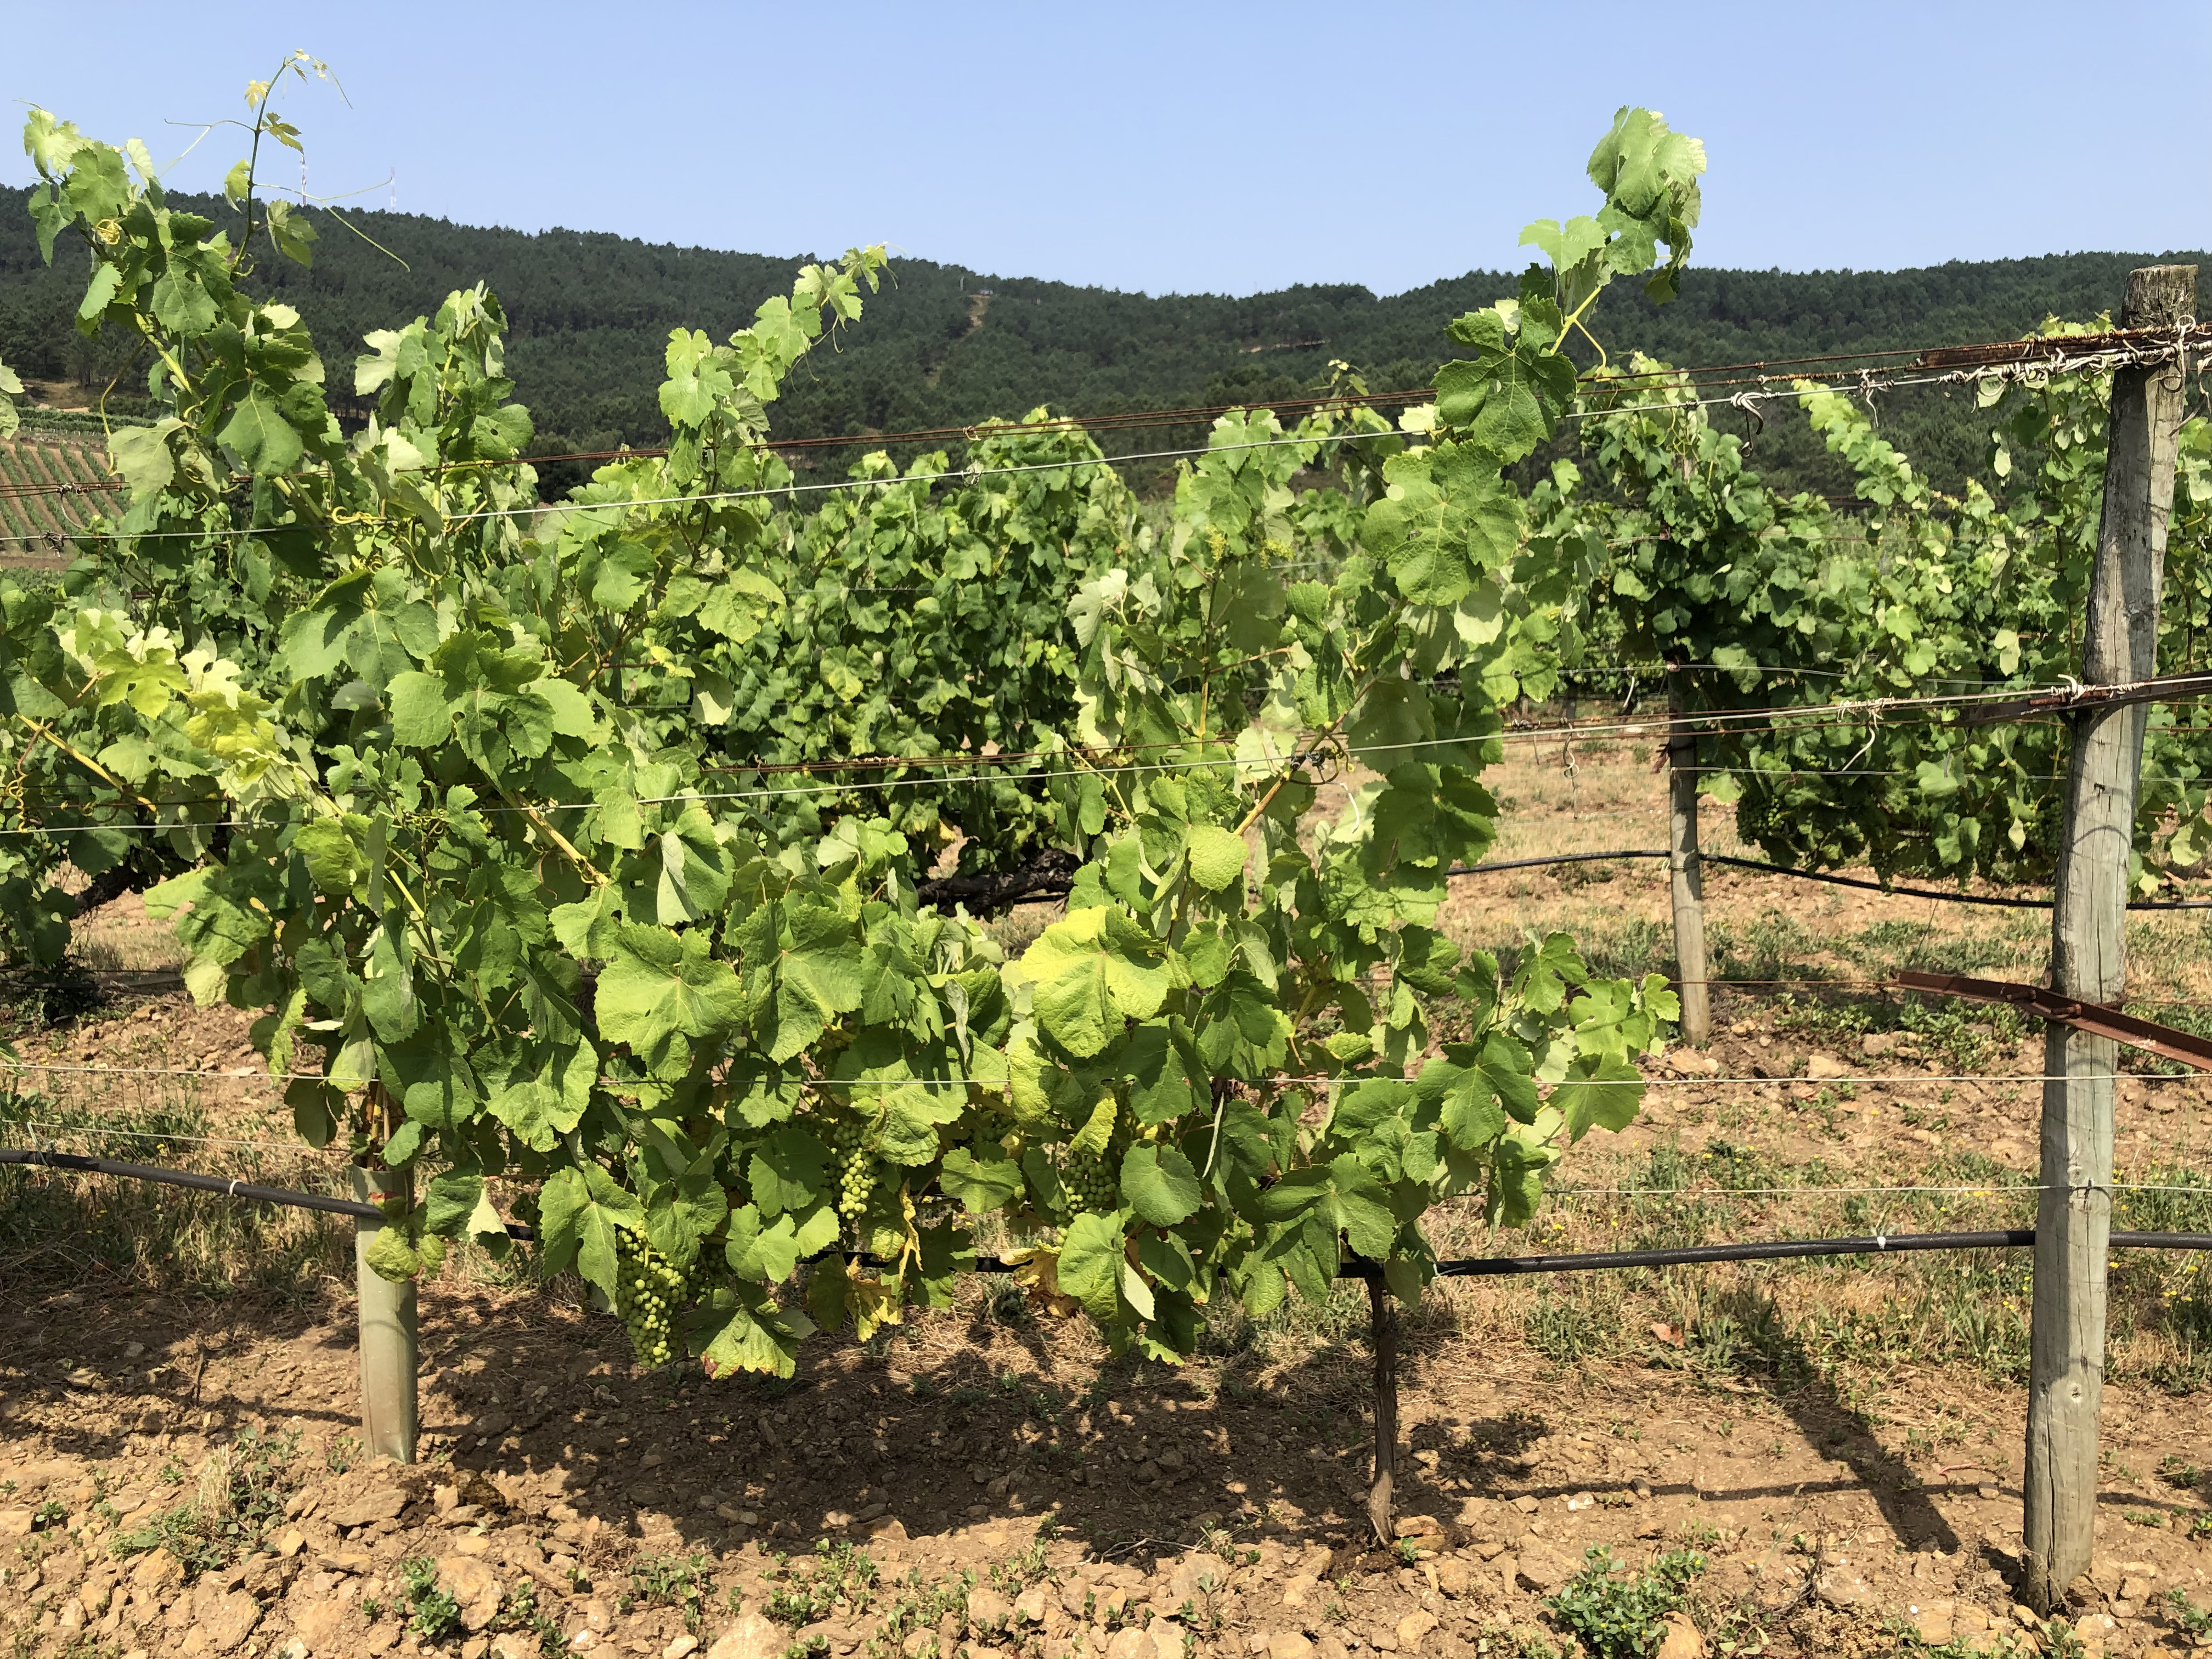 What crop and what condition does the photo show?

grapevine, not affected by esca disease
